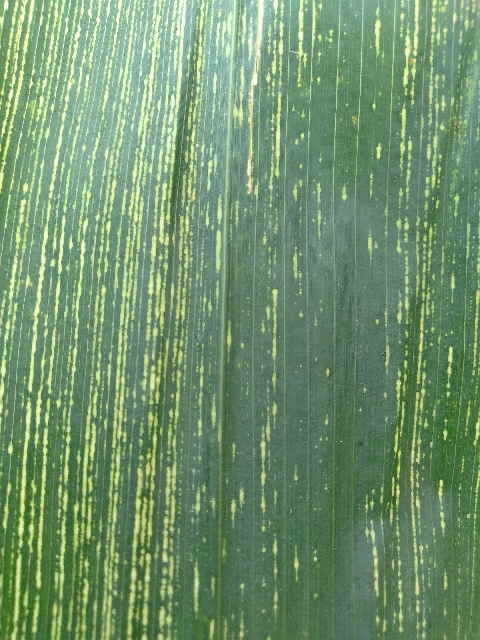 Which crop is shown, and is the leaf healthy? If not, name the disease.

maize, maize streak virus
